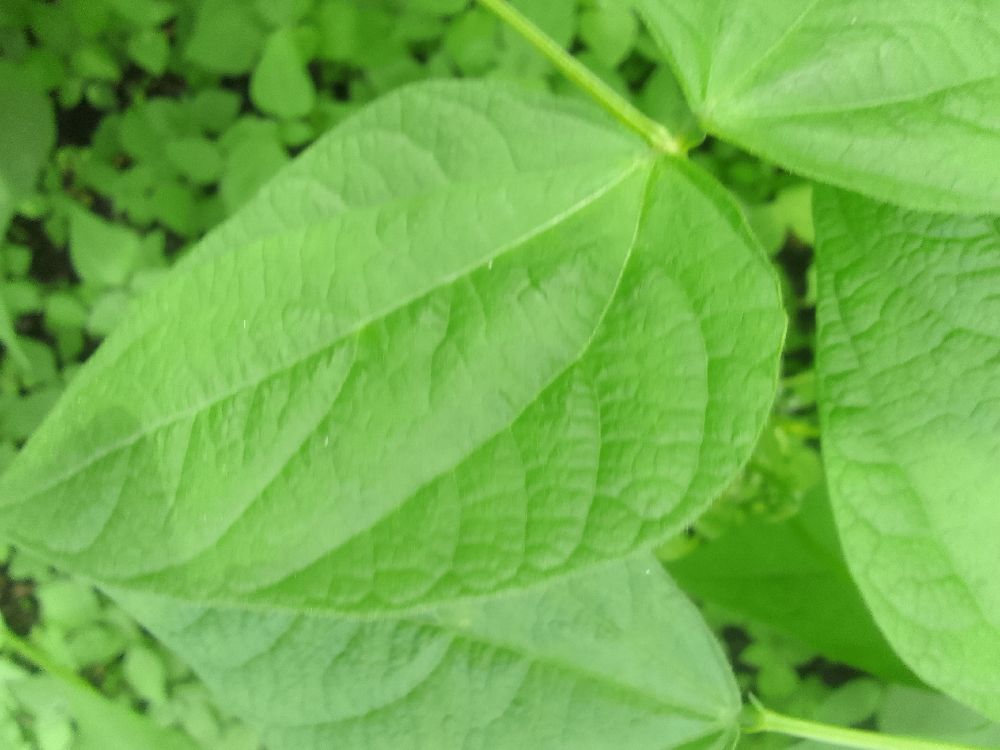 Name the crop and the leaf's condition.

common bean, healthy
